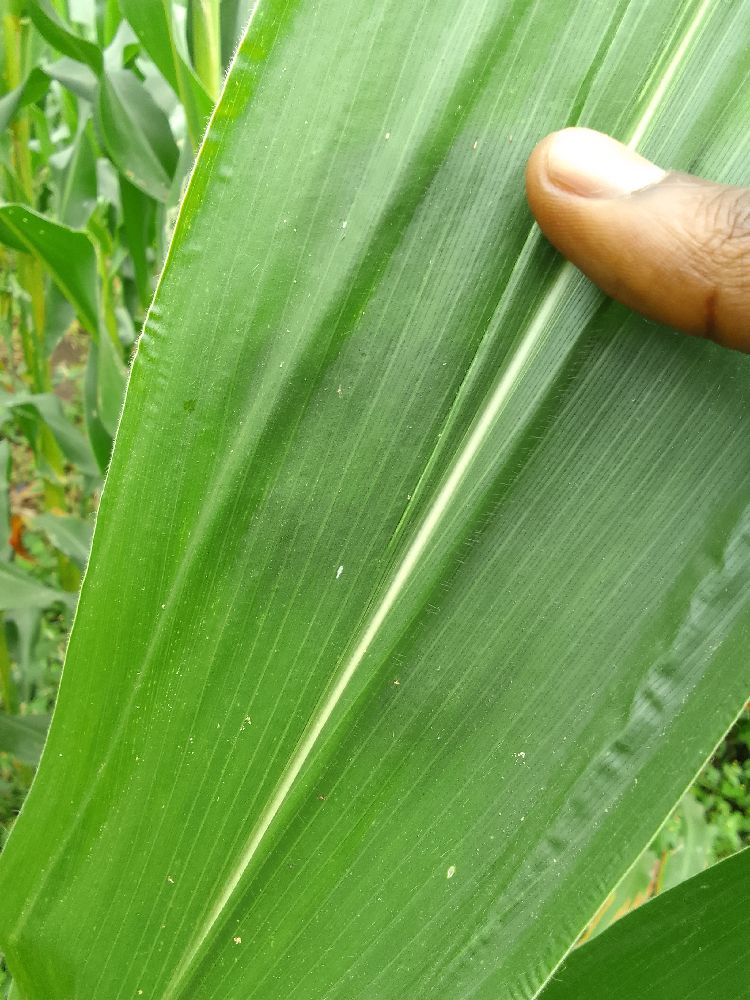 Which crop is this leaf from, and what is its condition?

maize, healthy
